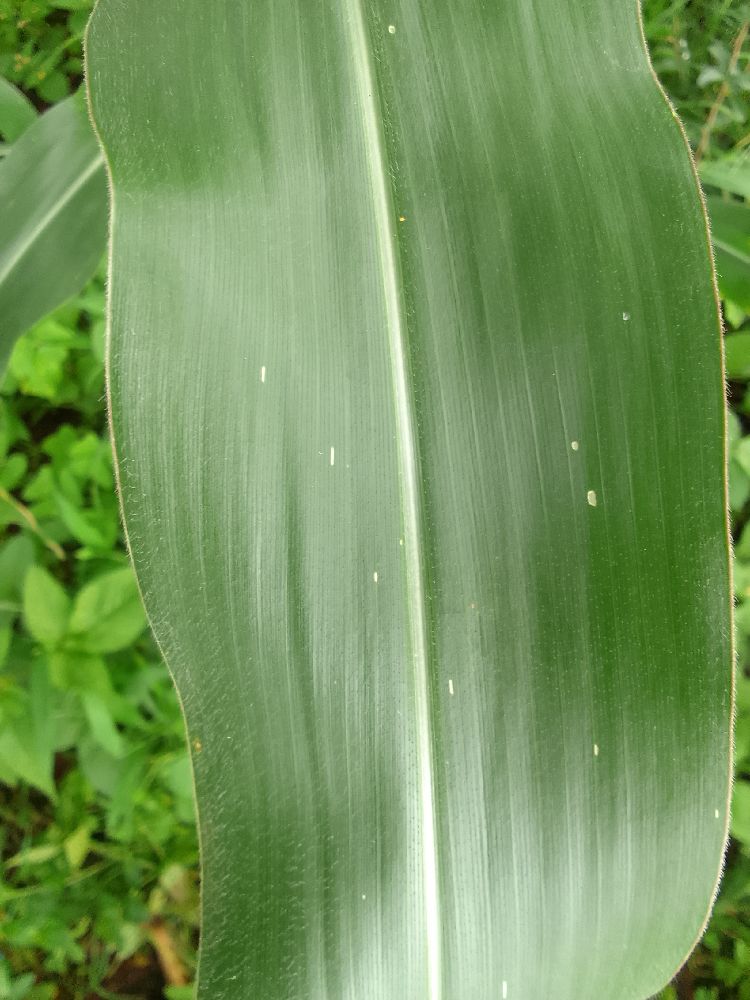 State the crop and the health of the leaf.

maize, healthy
